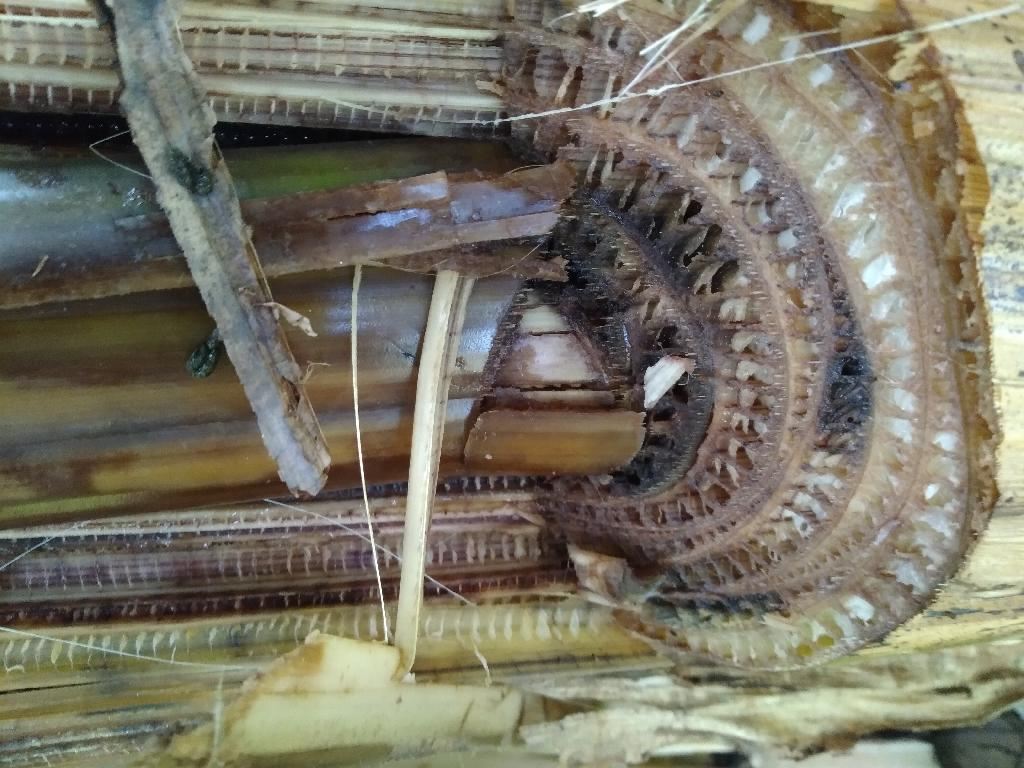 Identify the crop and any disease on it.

banana, fusarium wilt race 1
